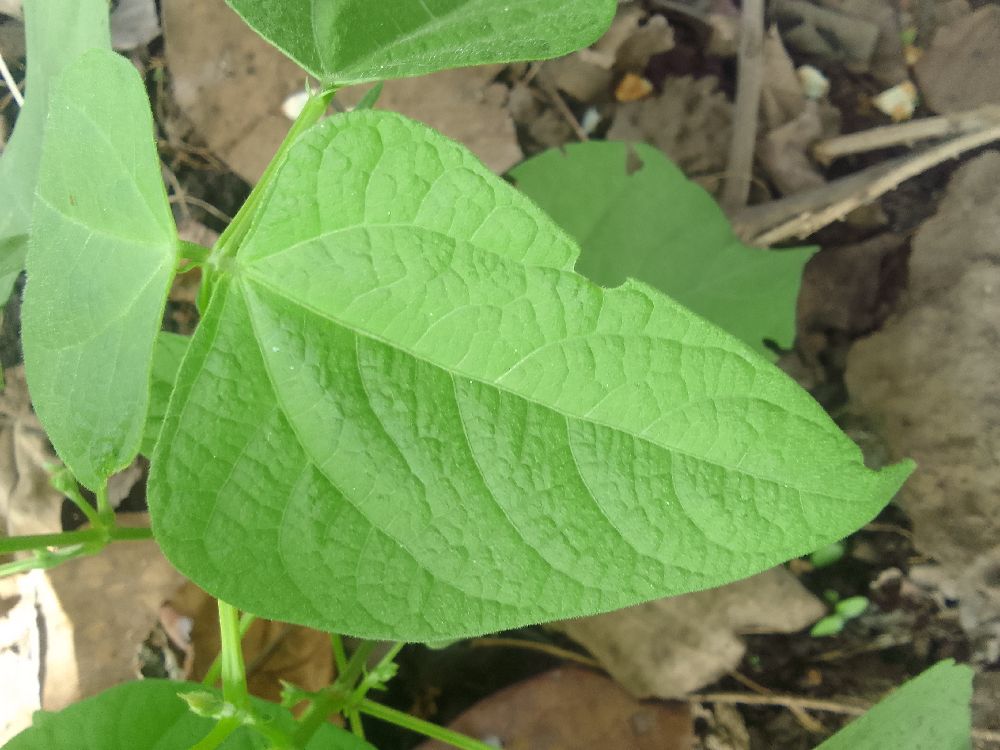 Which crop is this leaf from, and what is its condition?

common bean, healthy
